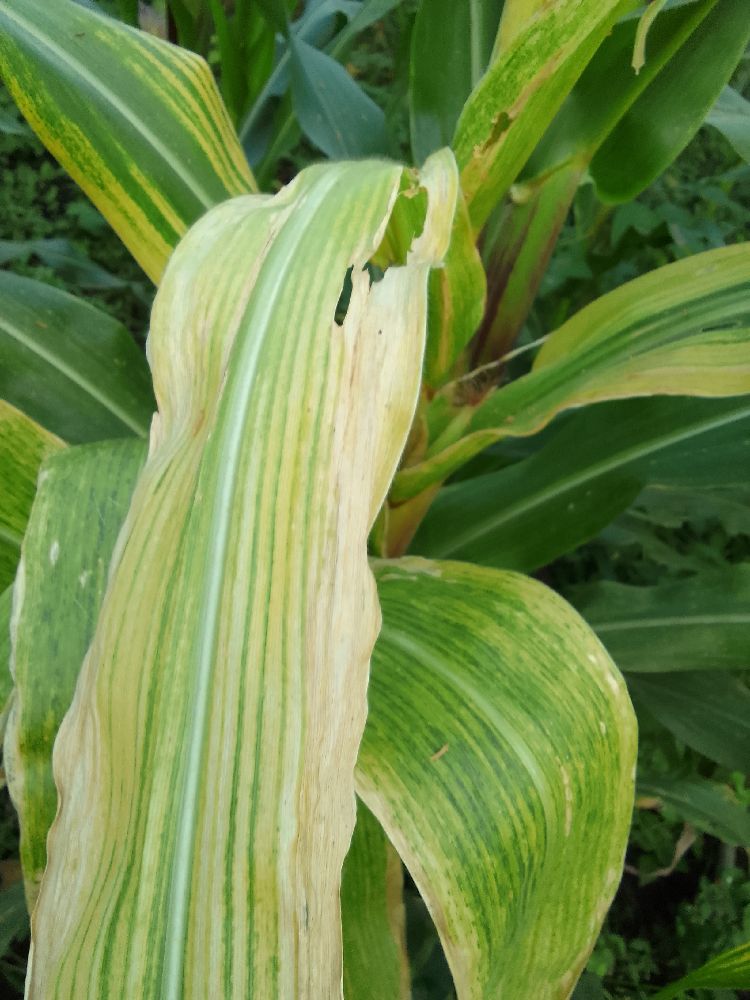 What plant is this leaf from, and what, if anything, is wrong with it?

maize, maize lethal necrosis
